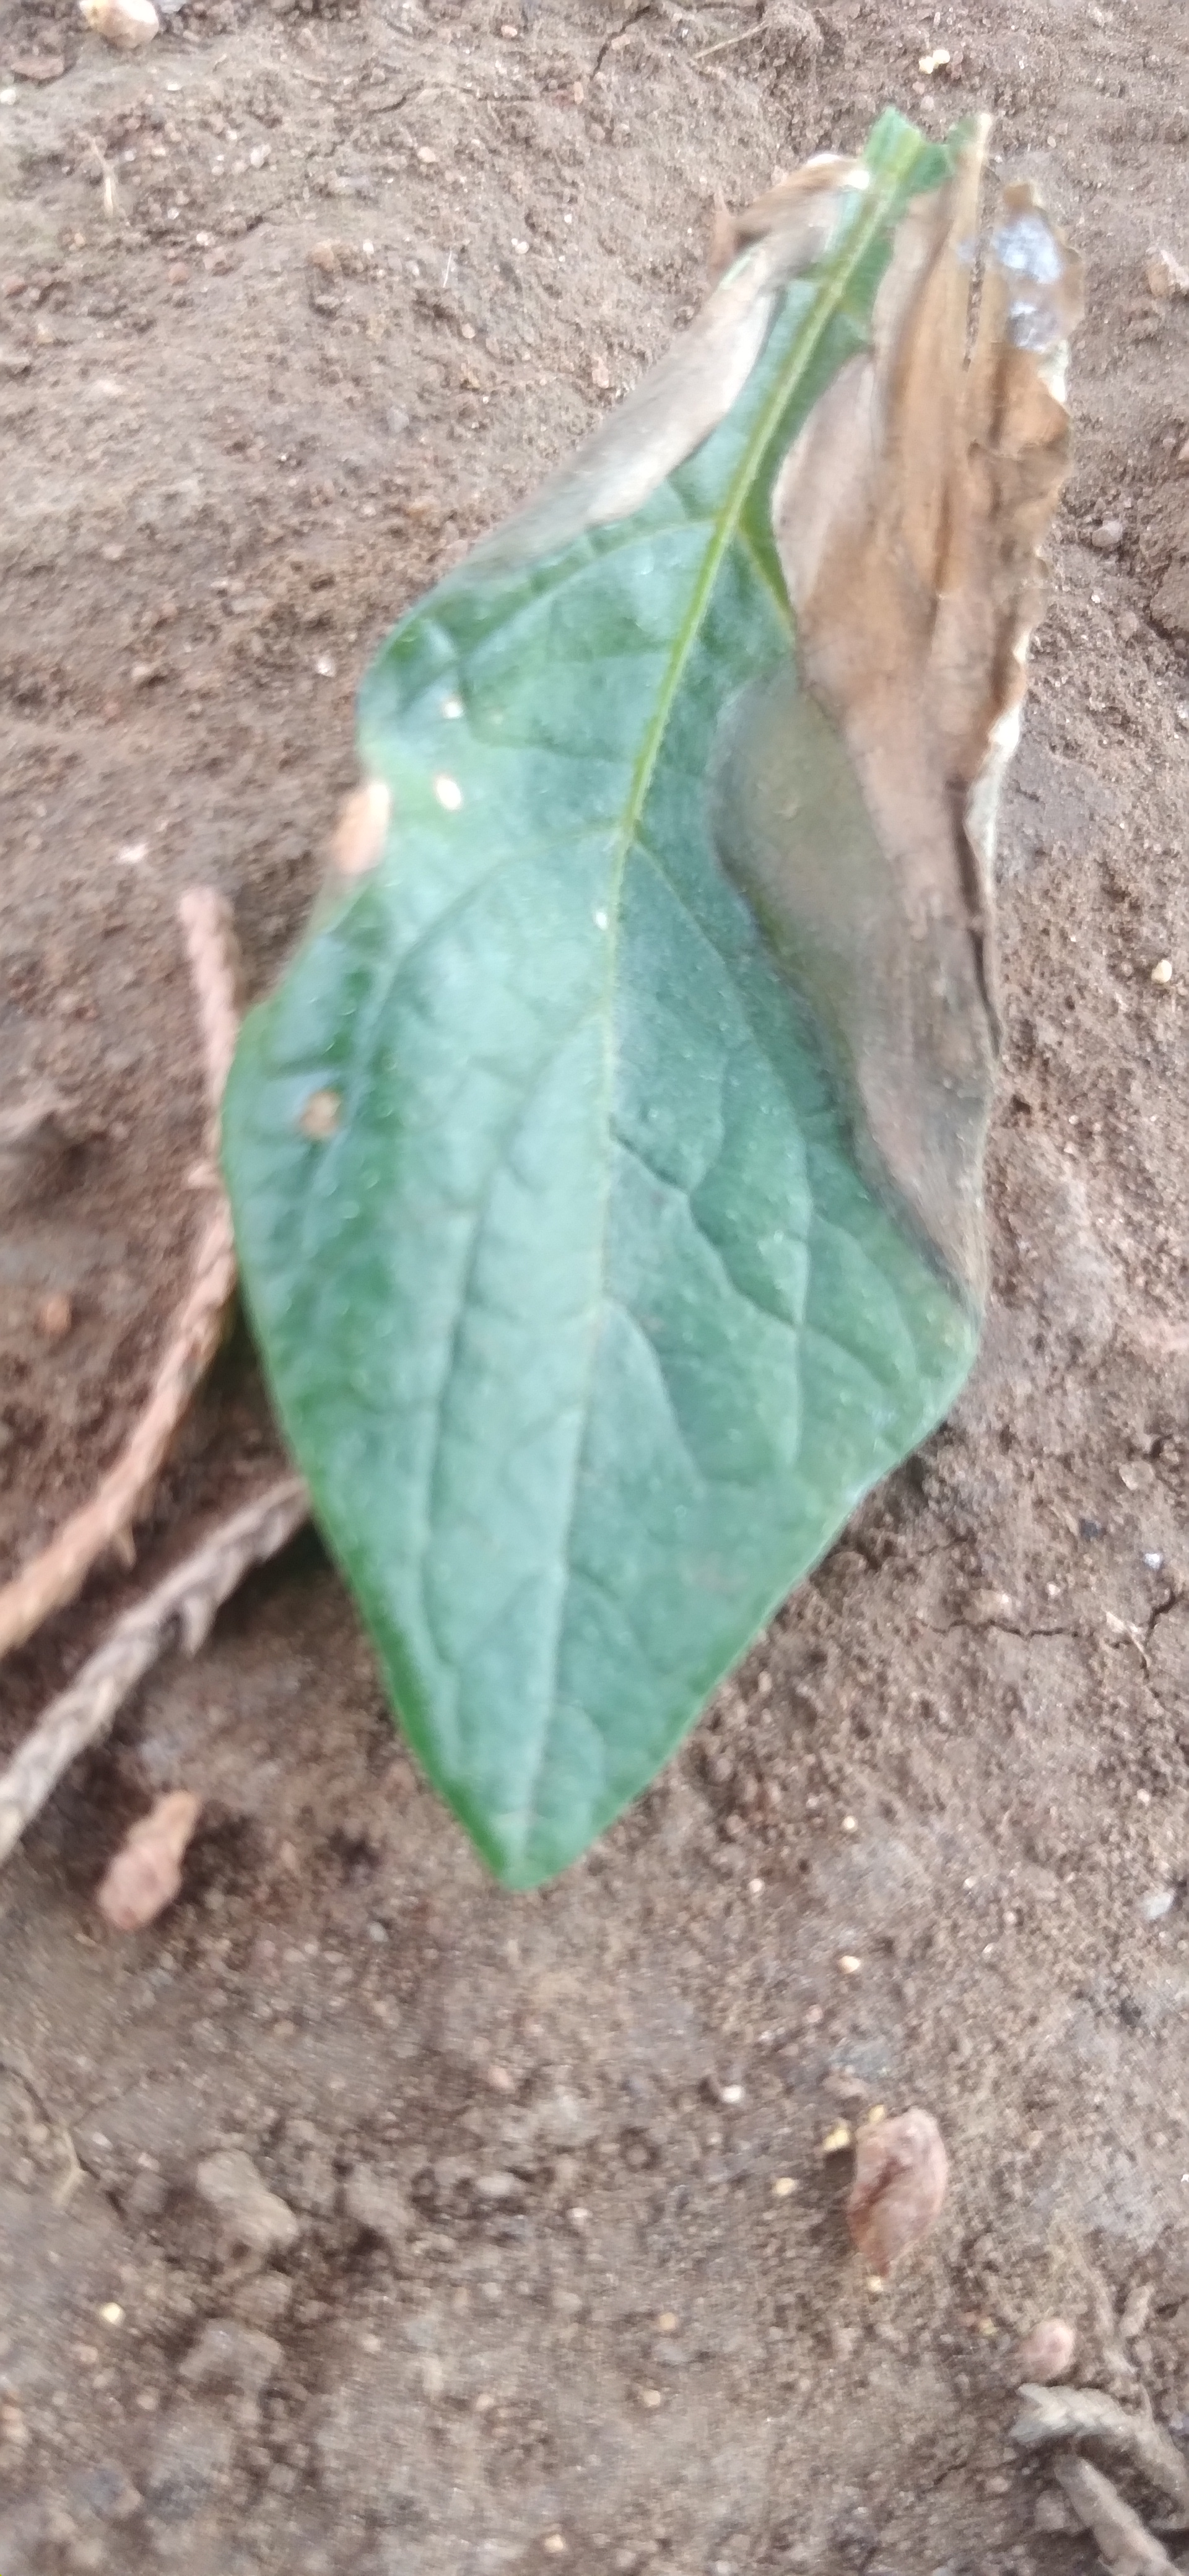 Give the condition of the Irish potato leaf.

early blight
